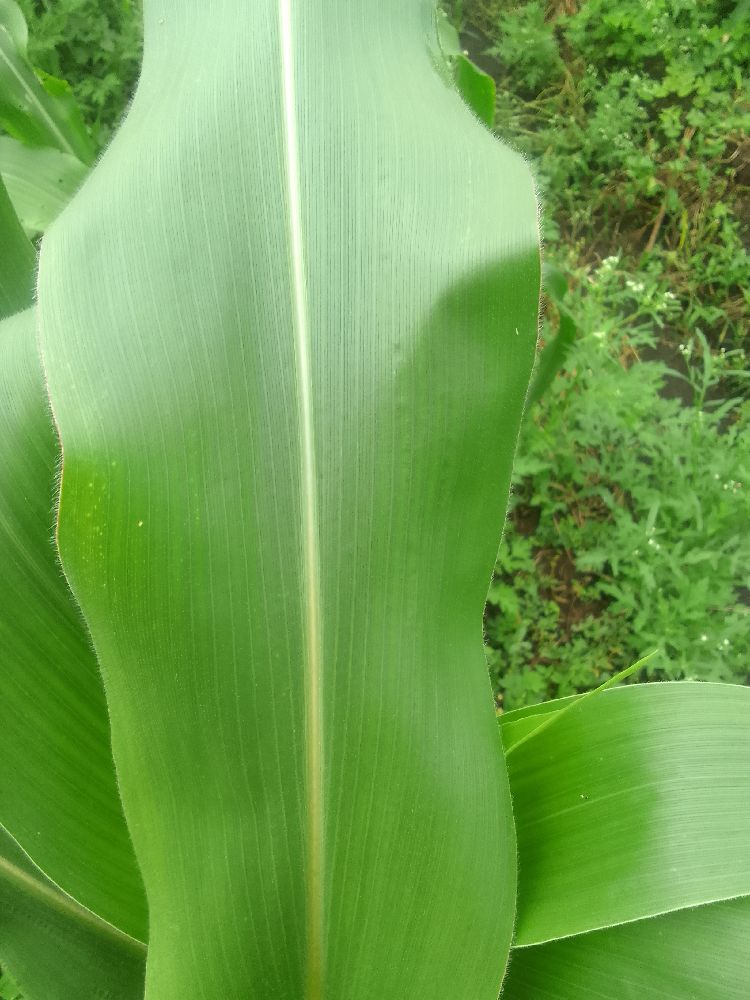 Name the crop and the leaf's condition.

maize, healthy
